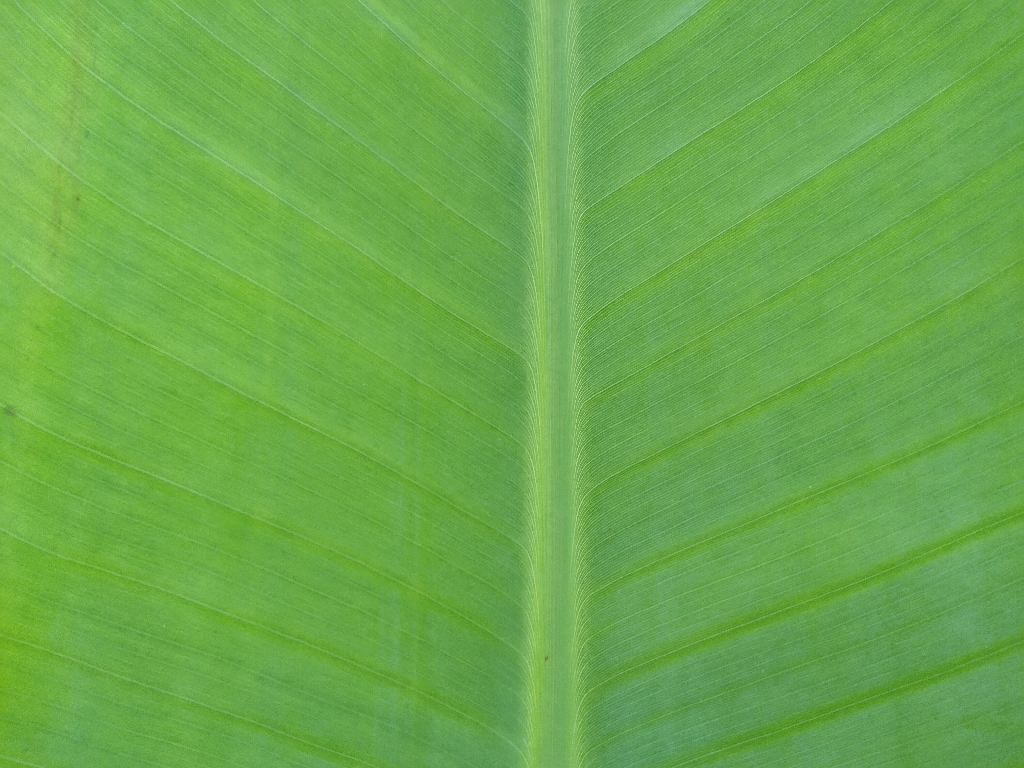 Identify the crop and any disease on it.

banana, healthy
